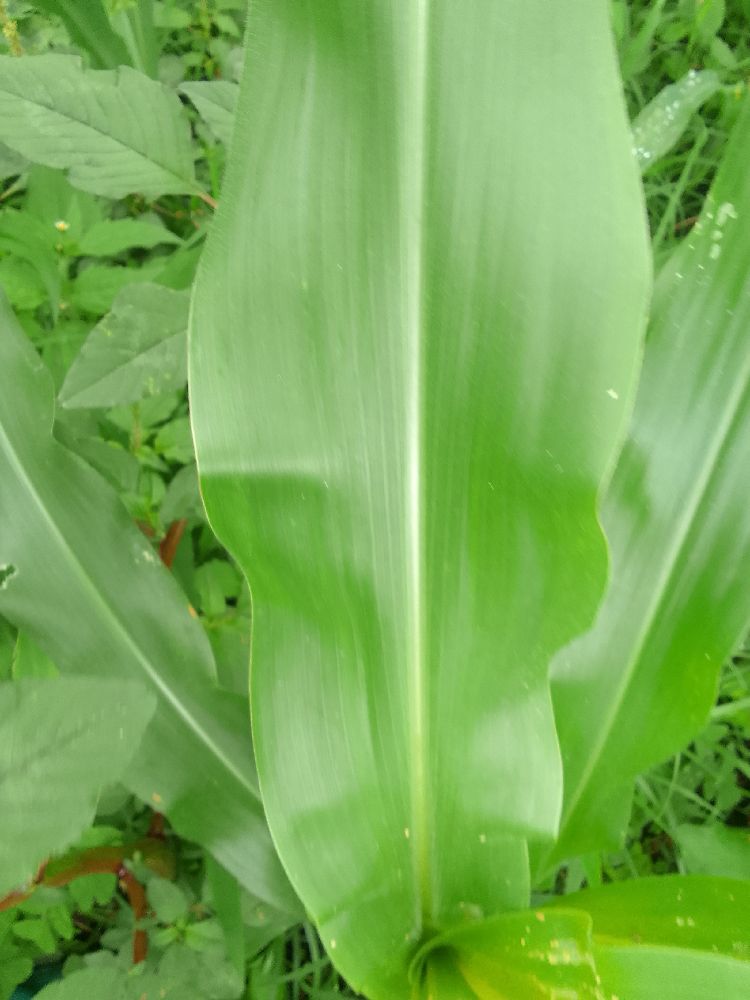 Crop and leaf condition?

maize, healthy
